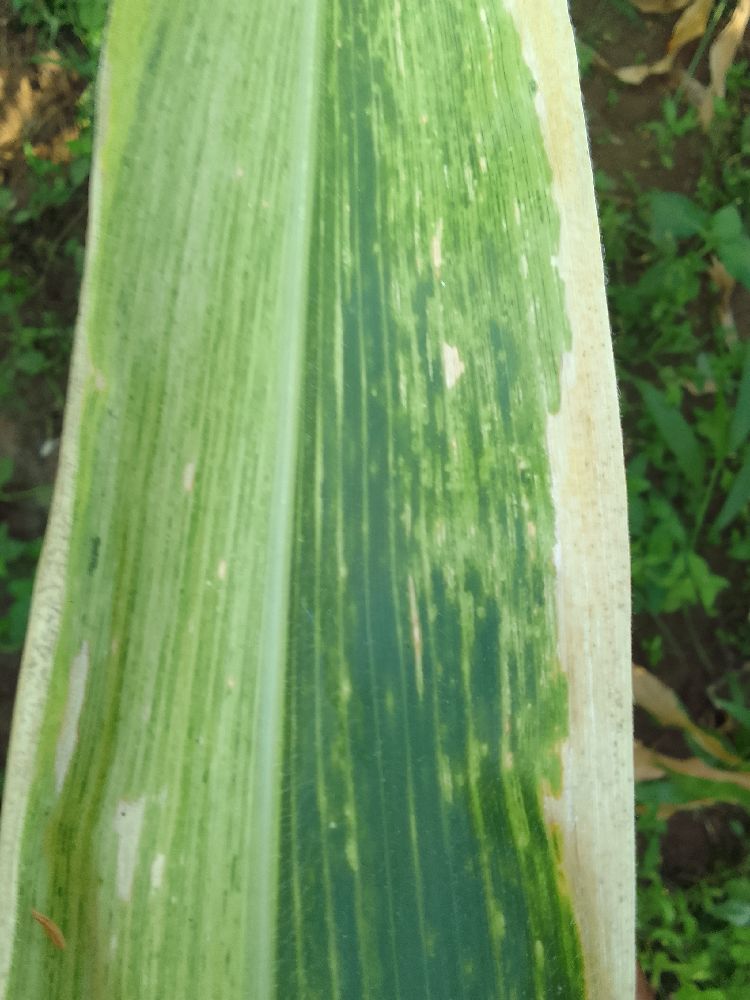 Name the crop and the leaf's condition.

maize, maize lethal necrosis
